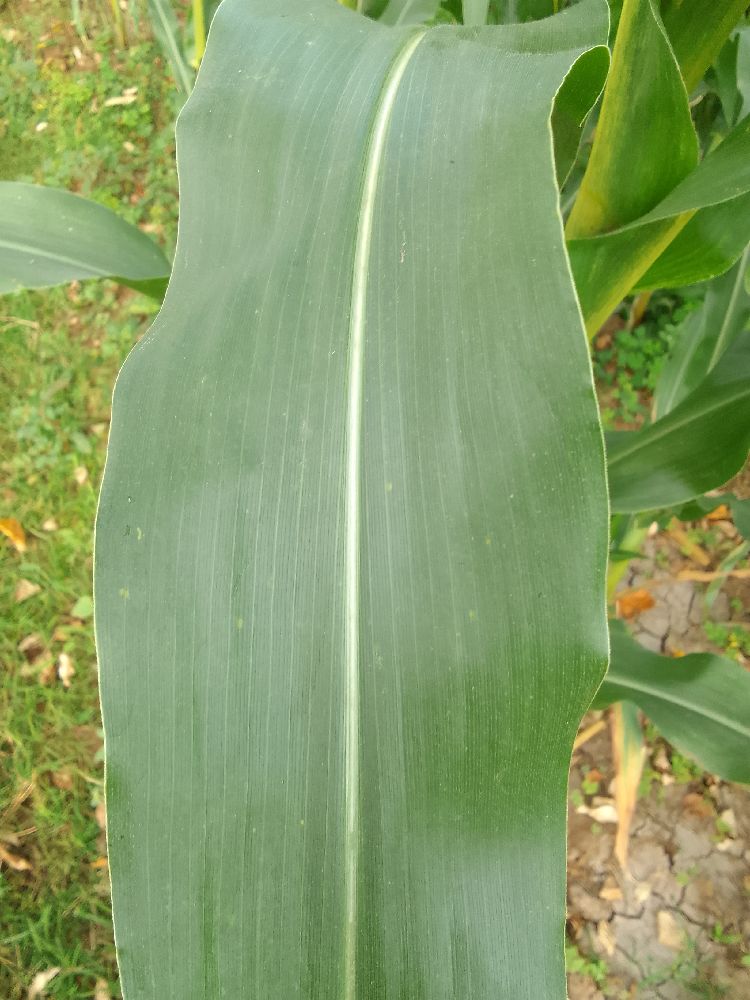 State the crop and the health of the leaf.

maize, healthy
